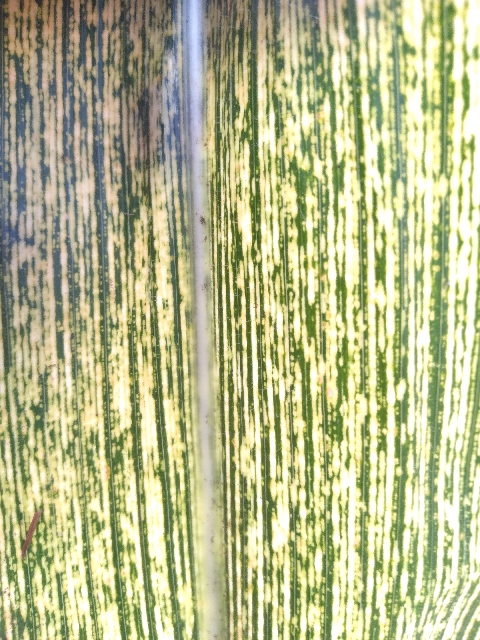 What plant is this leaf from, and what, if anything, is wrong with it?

maize, maize streak virus
